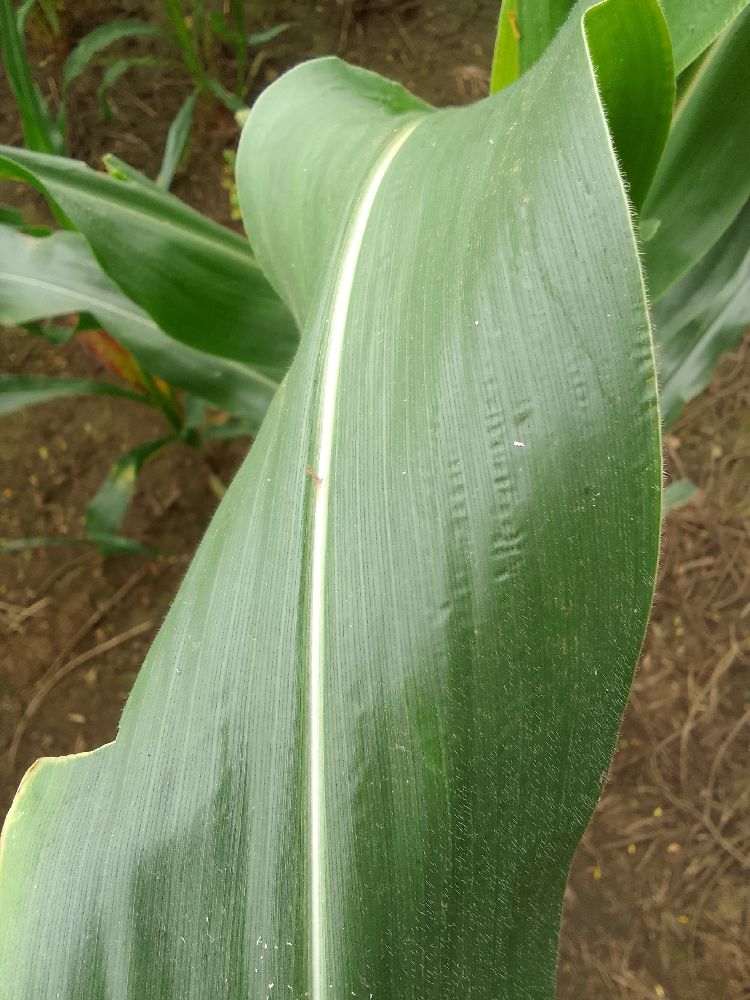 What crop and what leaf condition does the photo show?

maize, healthy
